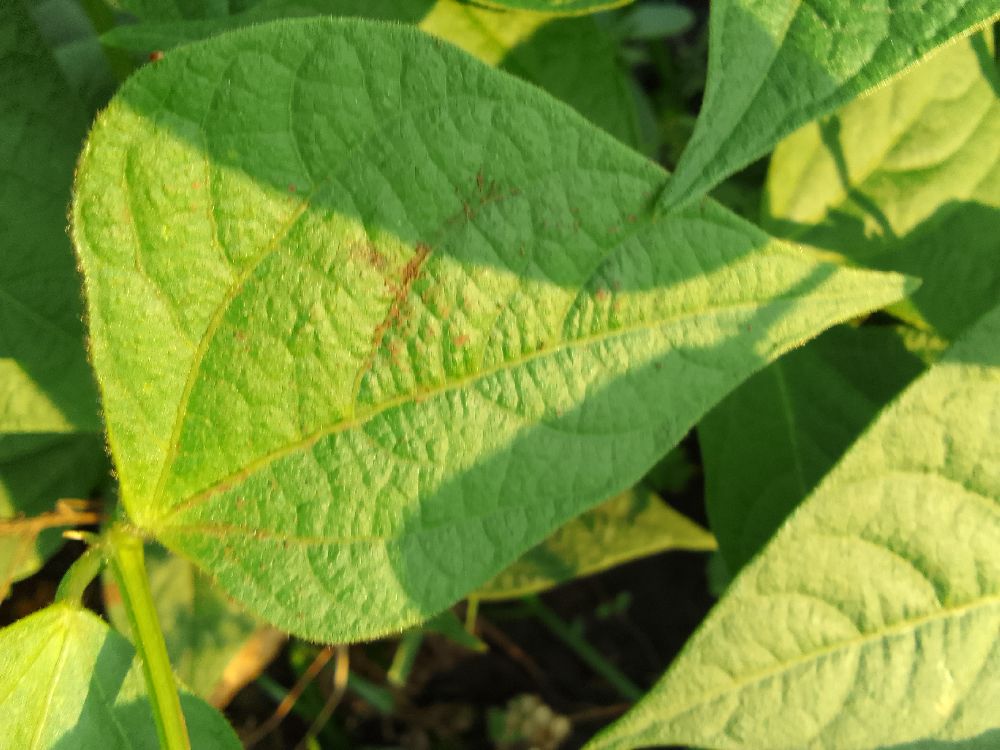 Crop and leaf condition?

common bean, healthy
